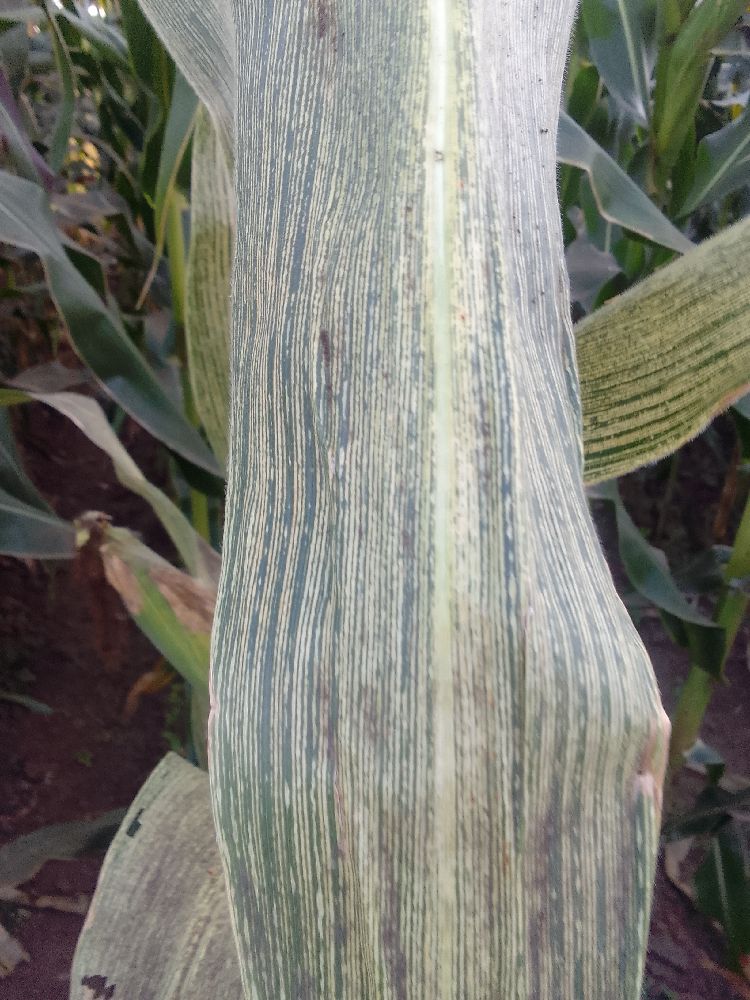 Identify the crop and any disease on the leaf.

maize, maize streak virus
